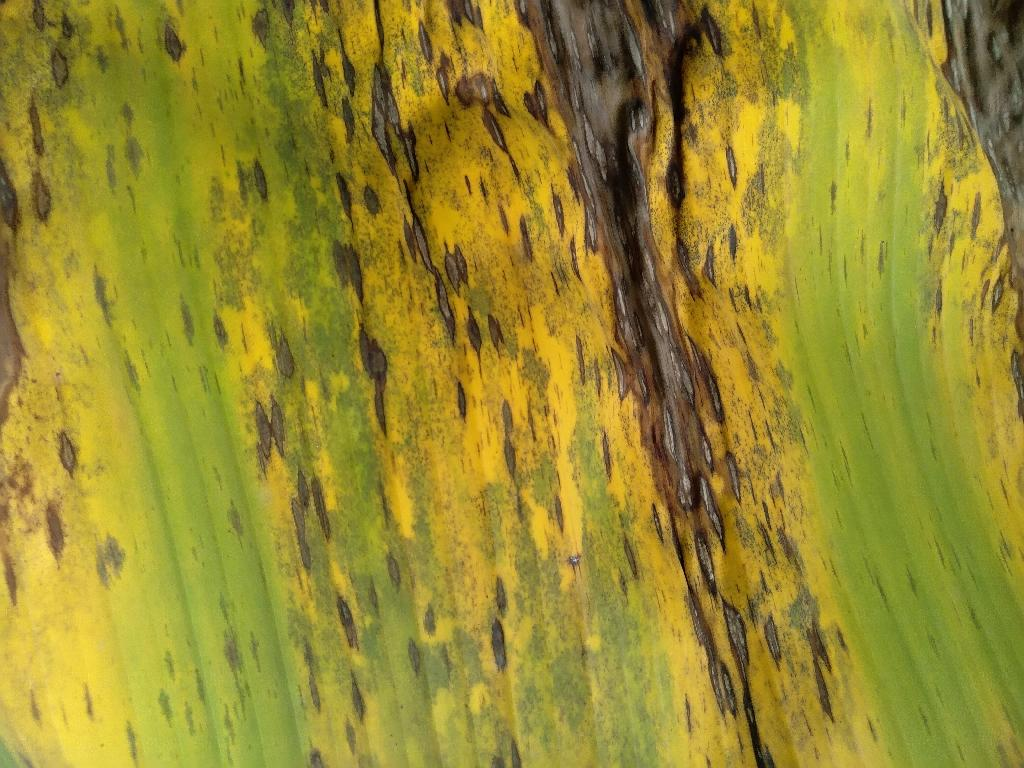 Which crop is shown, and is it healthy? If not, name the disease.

banana, black sigatoka
